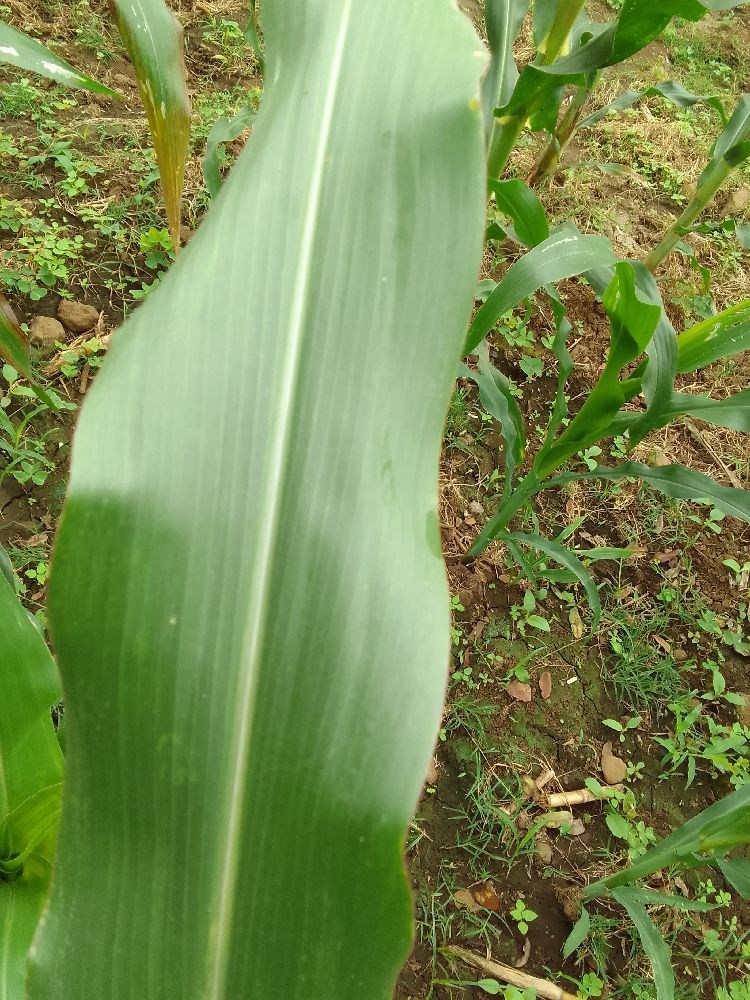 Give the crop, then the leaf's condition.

maize, healthy
